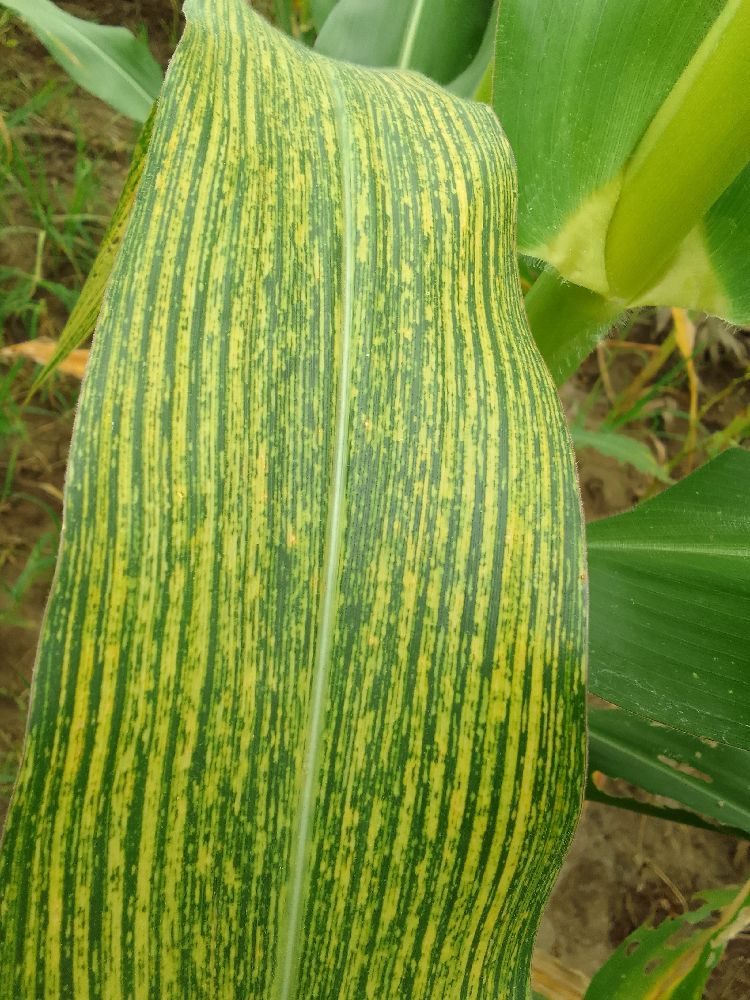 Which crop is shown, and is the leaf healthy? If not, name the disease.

maize, maize streak virus
